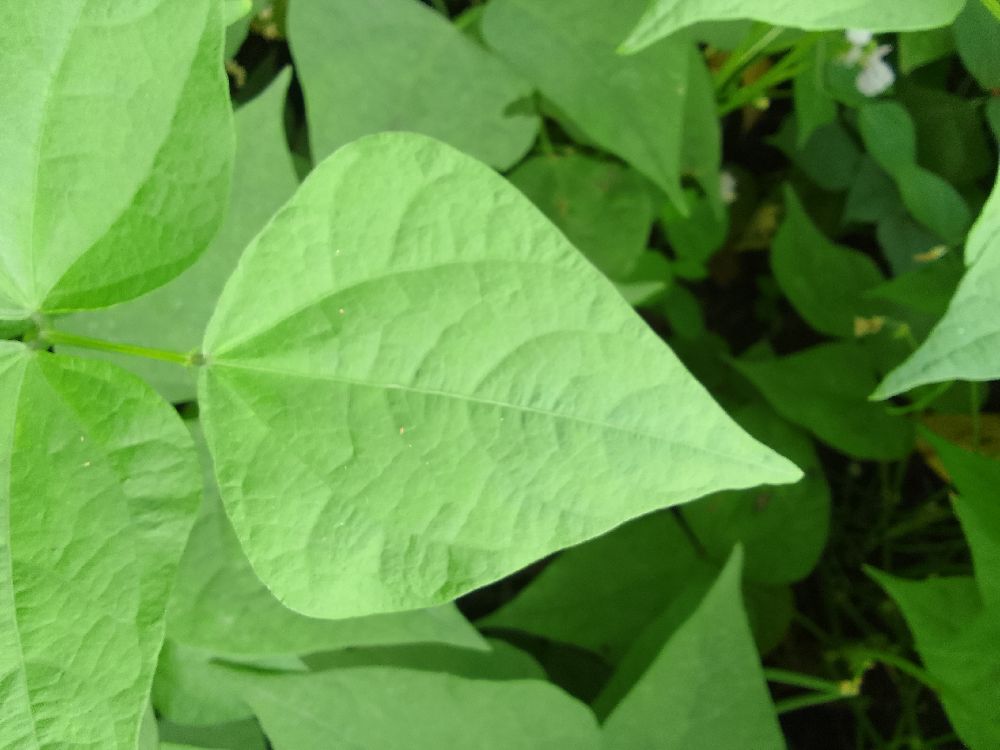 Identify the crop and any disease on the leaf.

common bean, healthy
